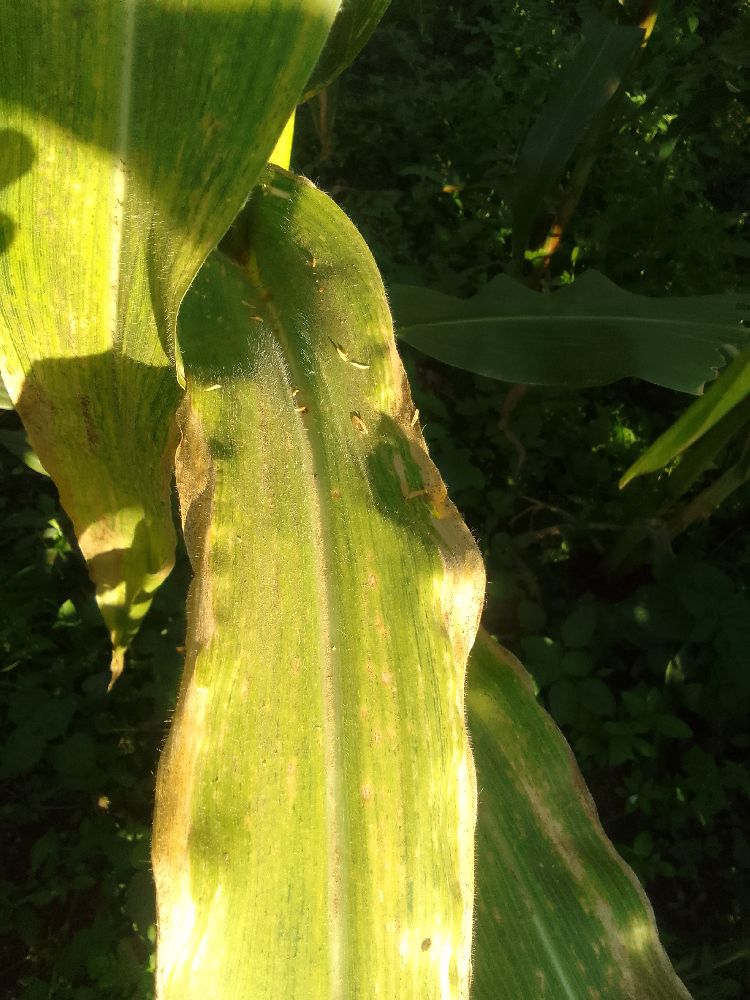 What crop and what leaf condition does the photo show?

maize, maize lethal necrosis
